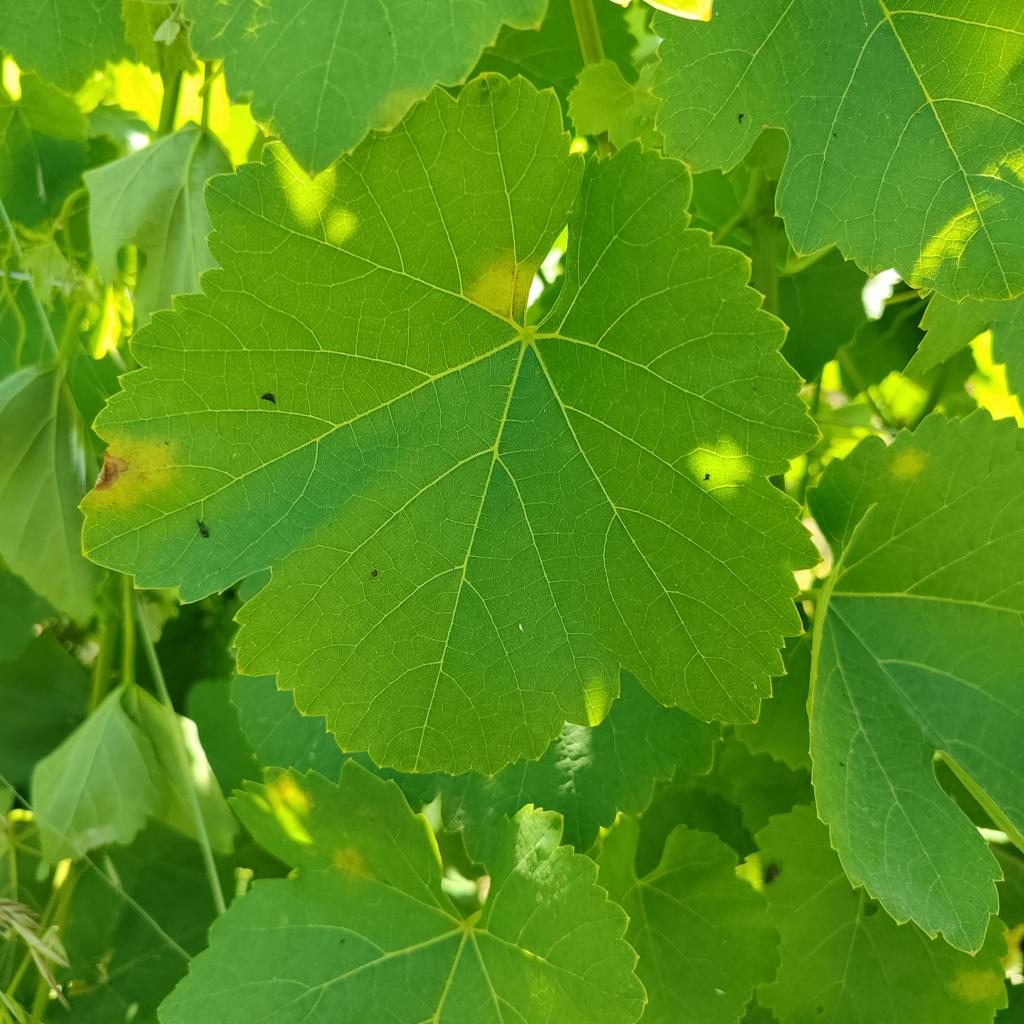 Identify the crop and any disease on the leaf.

grapevine, downy mildew
